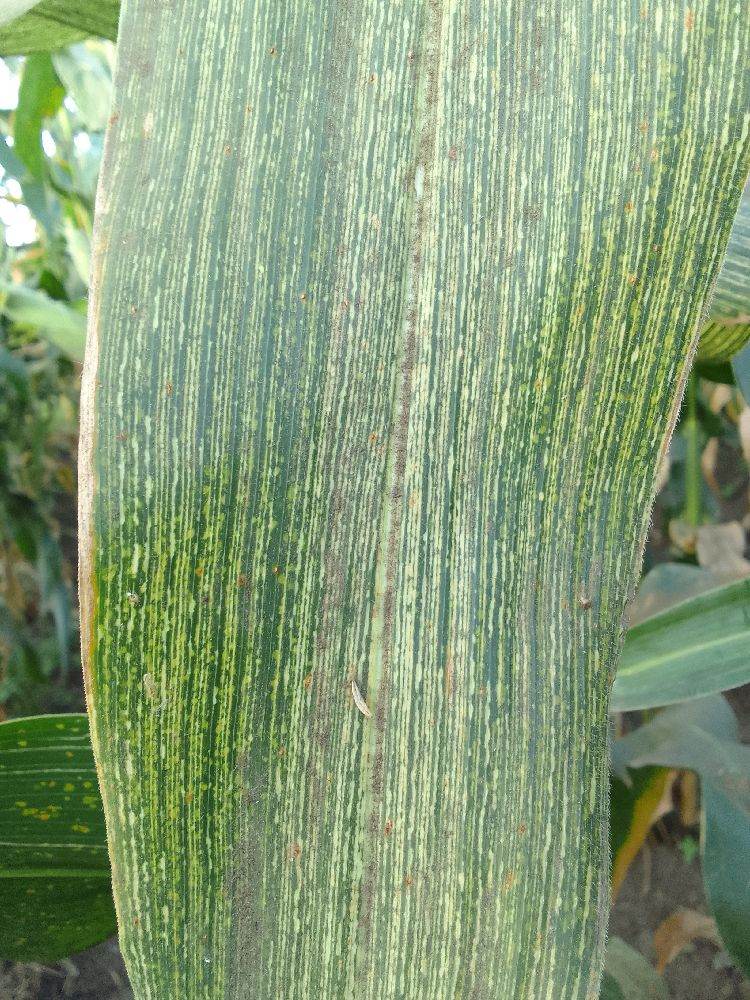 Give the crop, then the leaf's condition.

maize, maize streak virus
